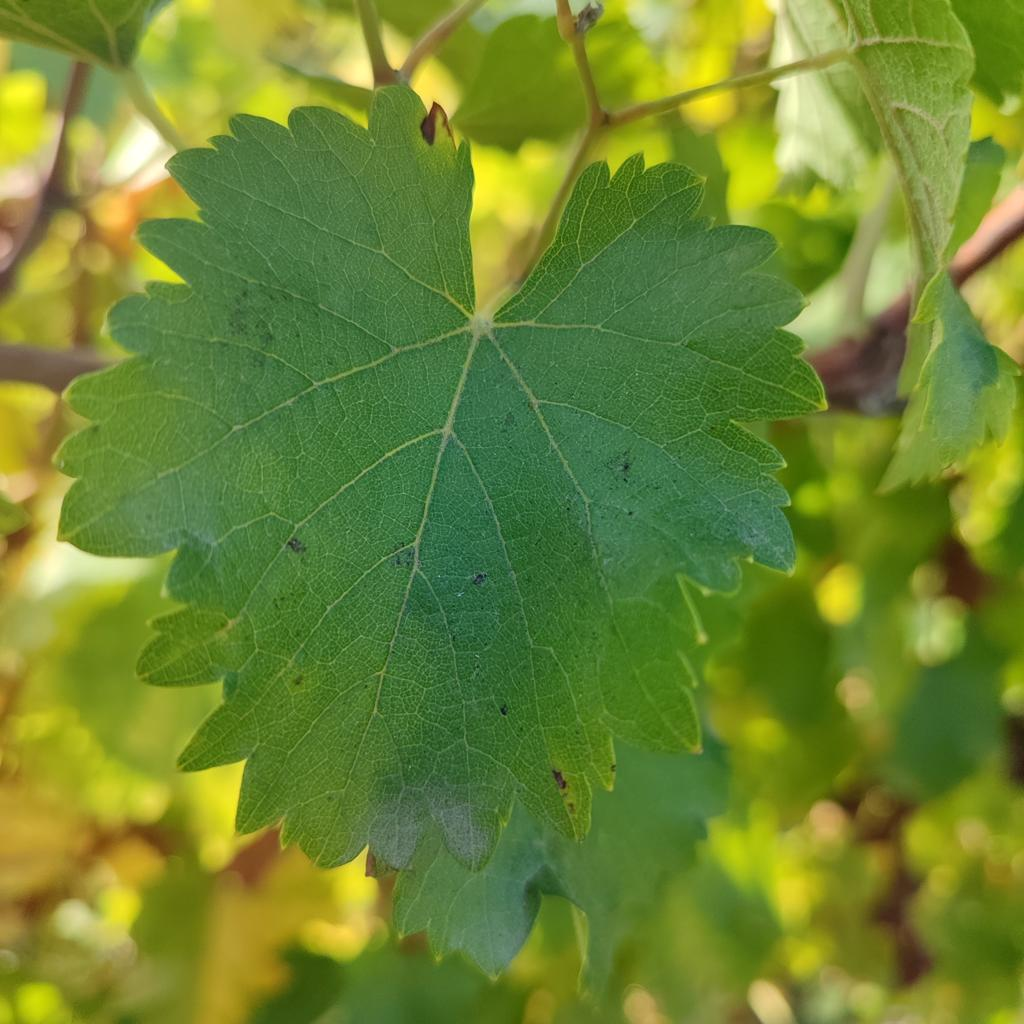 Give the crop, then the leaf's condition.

grapevine, powdery mildew
